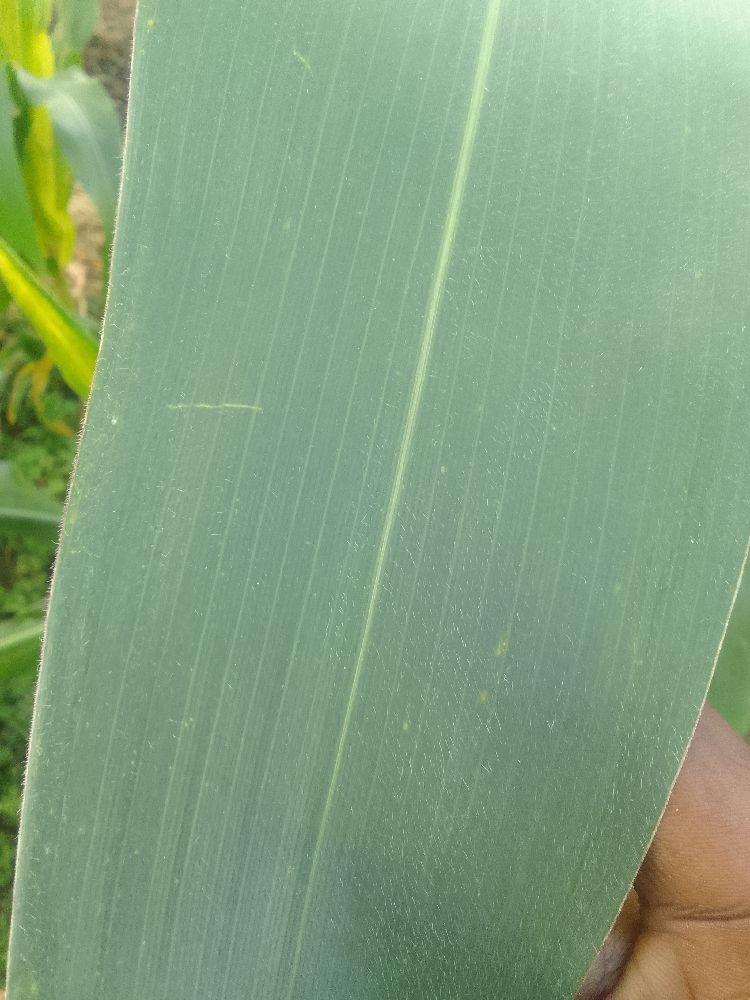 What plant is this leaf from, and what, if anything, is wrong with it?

maize, healthy
